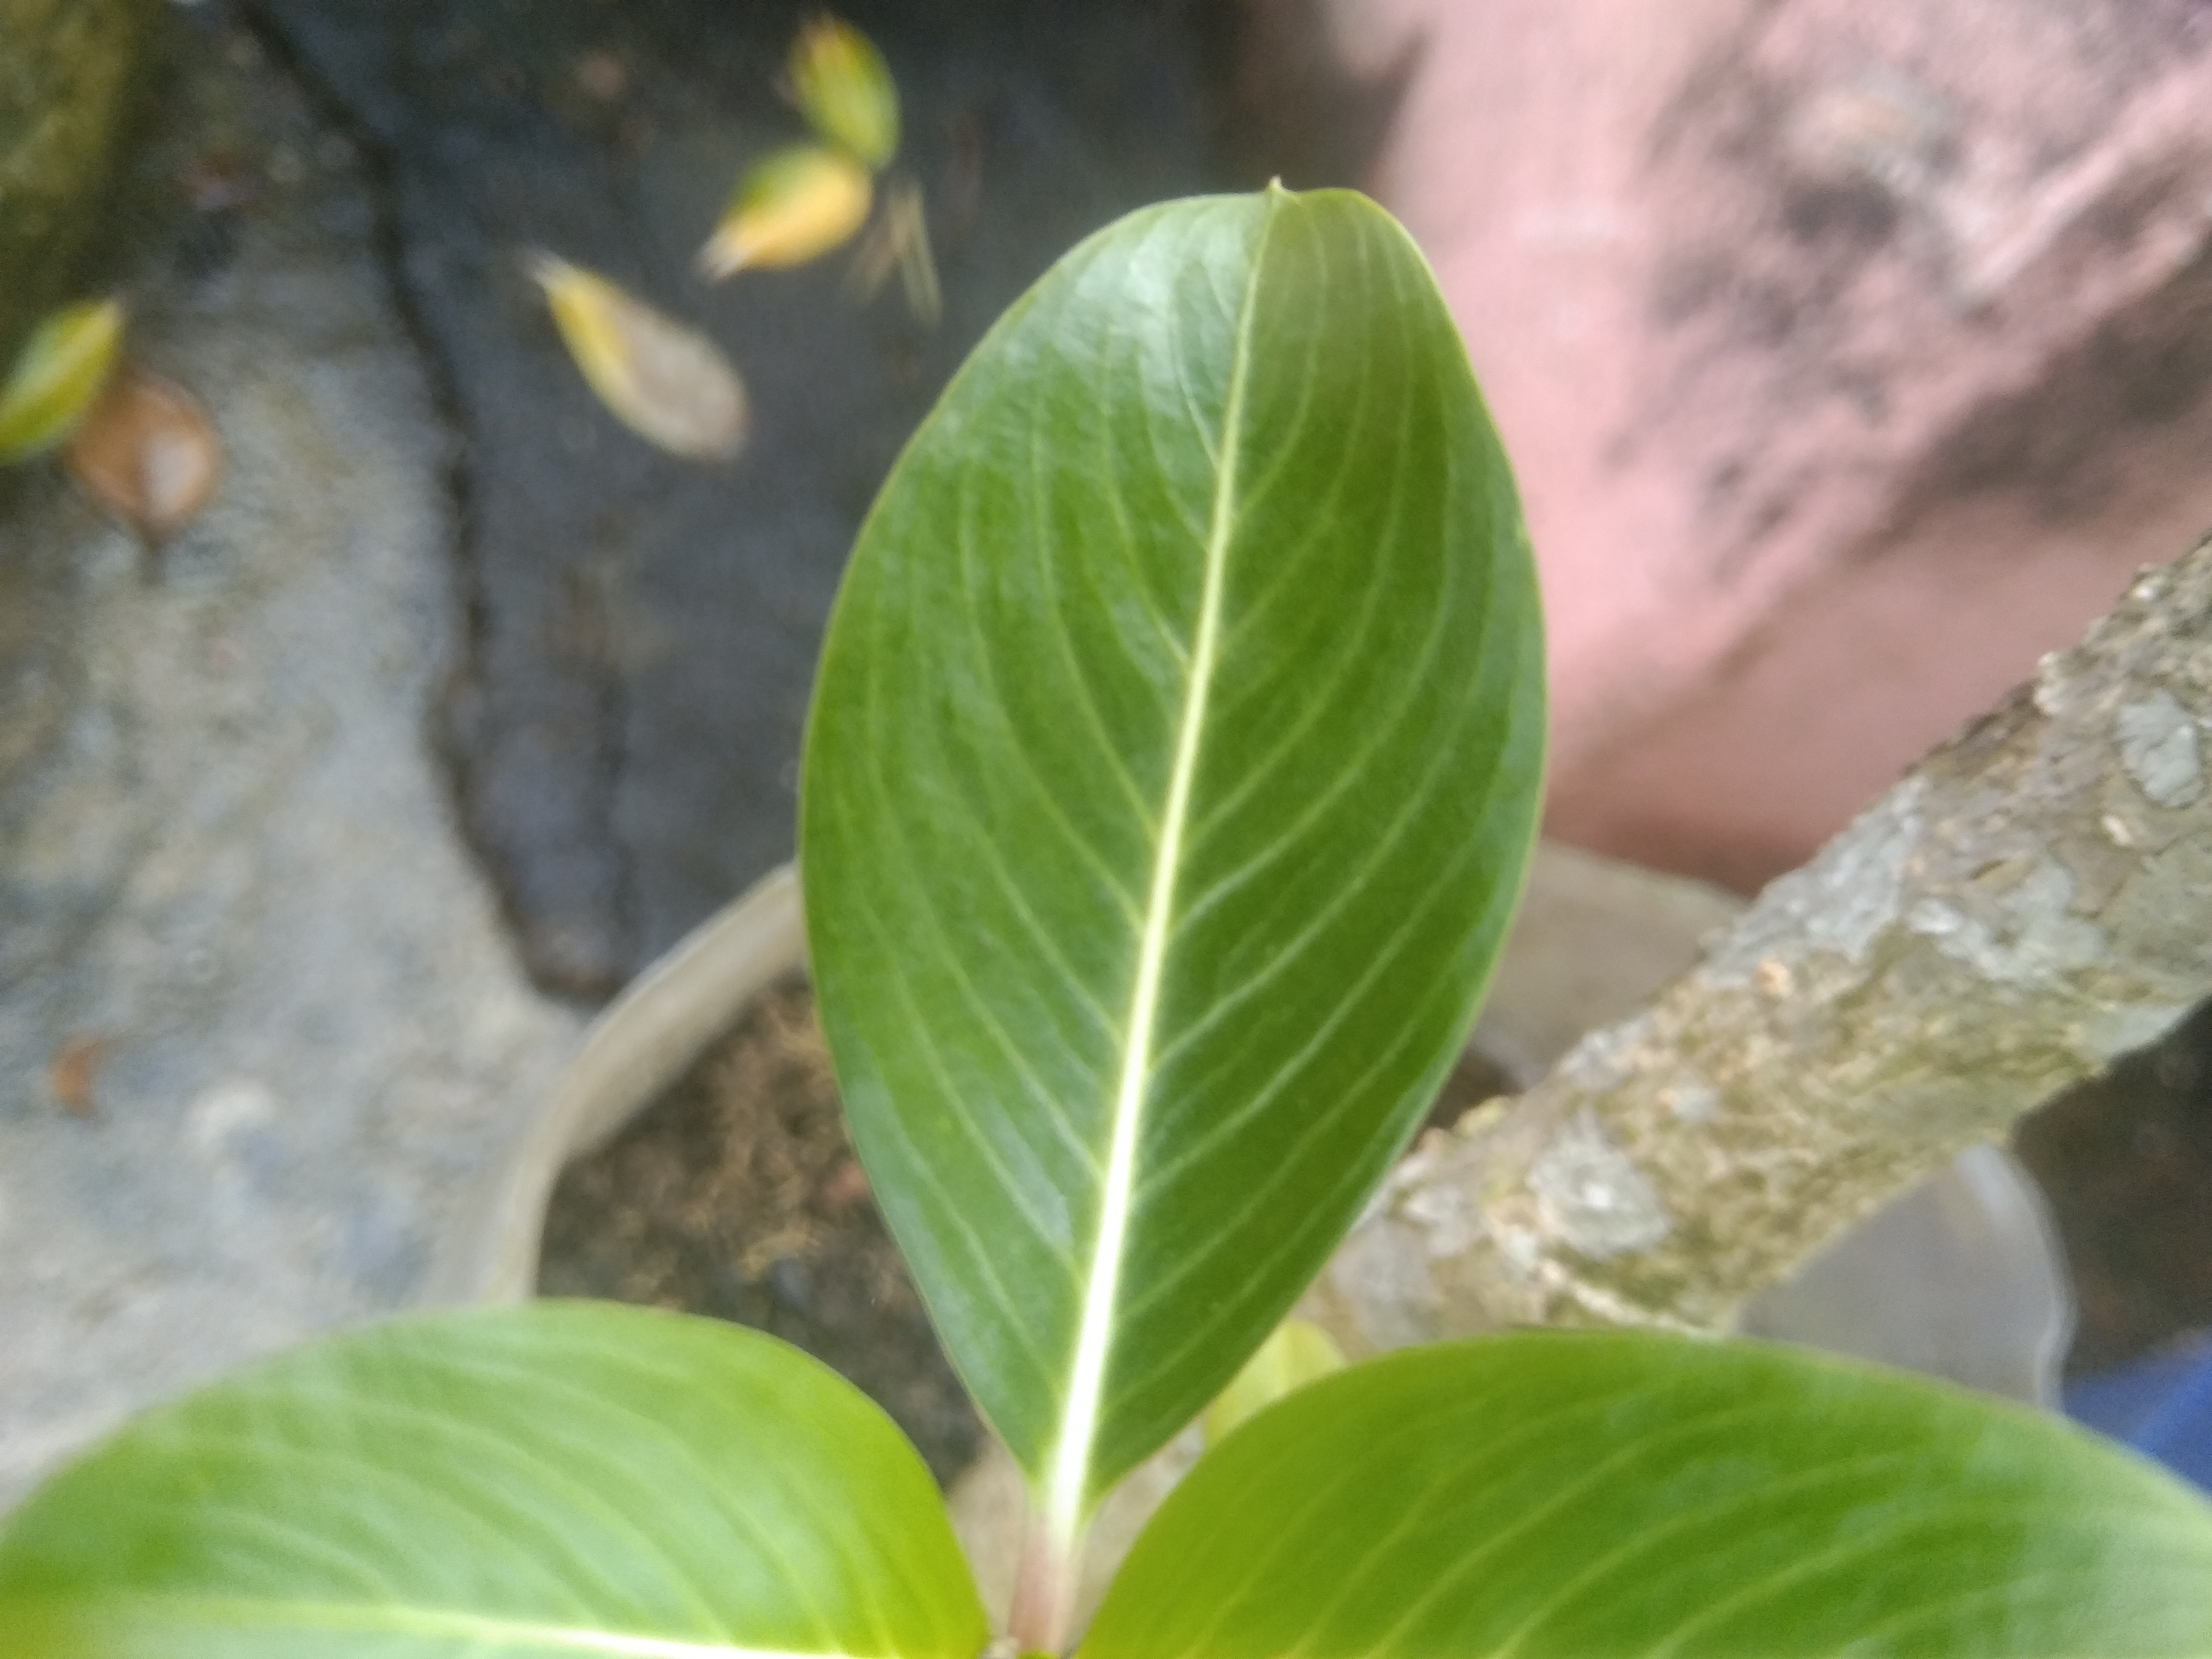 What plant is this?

rose periwinkle
